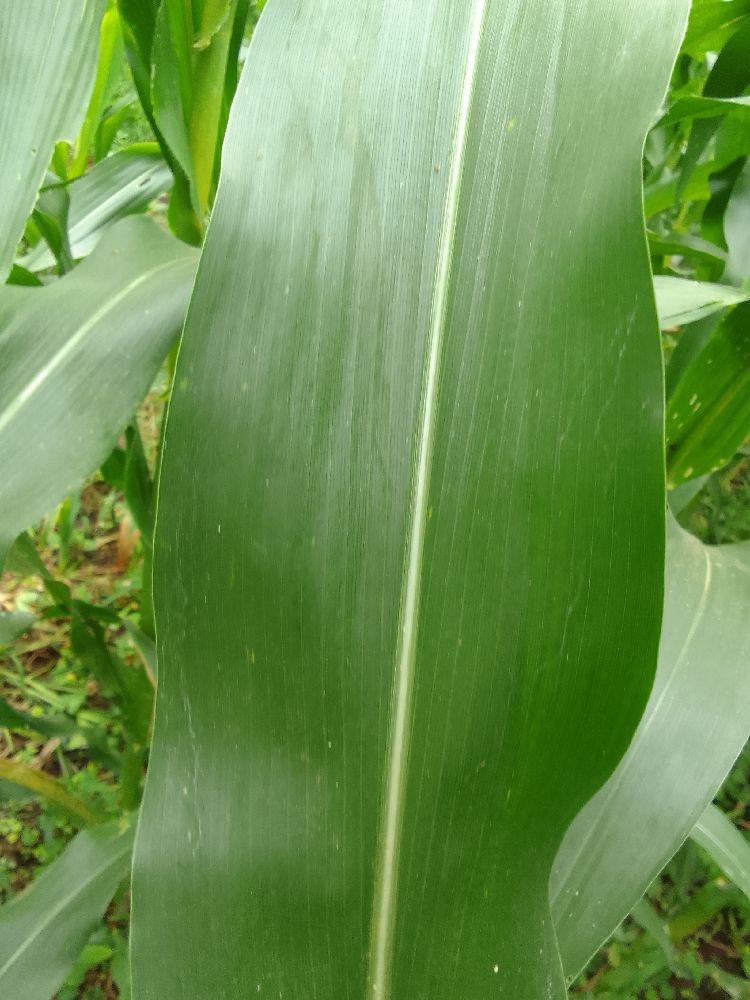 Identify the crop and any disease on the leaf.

maize, healthy
